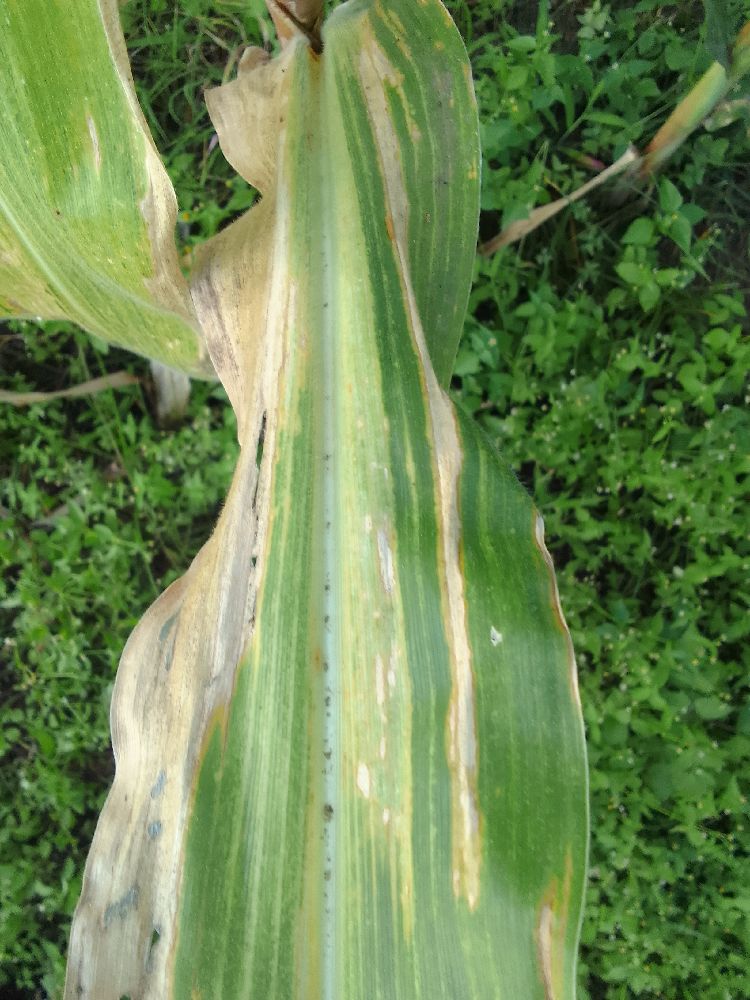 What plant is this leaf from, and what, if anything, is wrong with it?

maize, maize lethal necrosis
